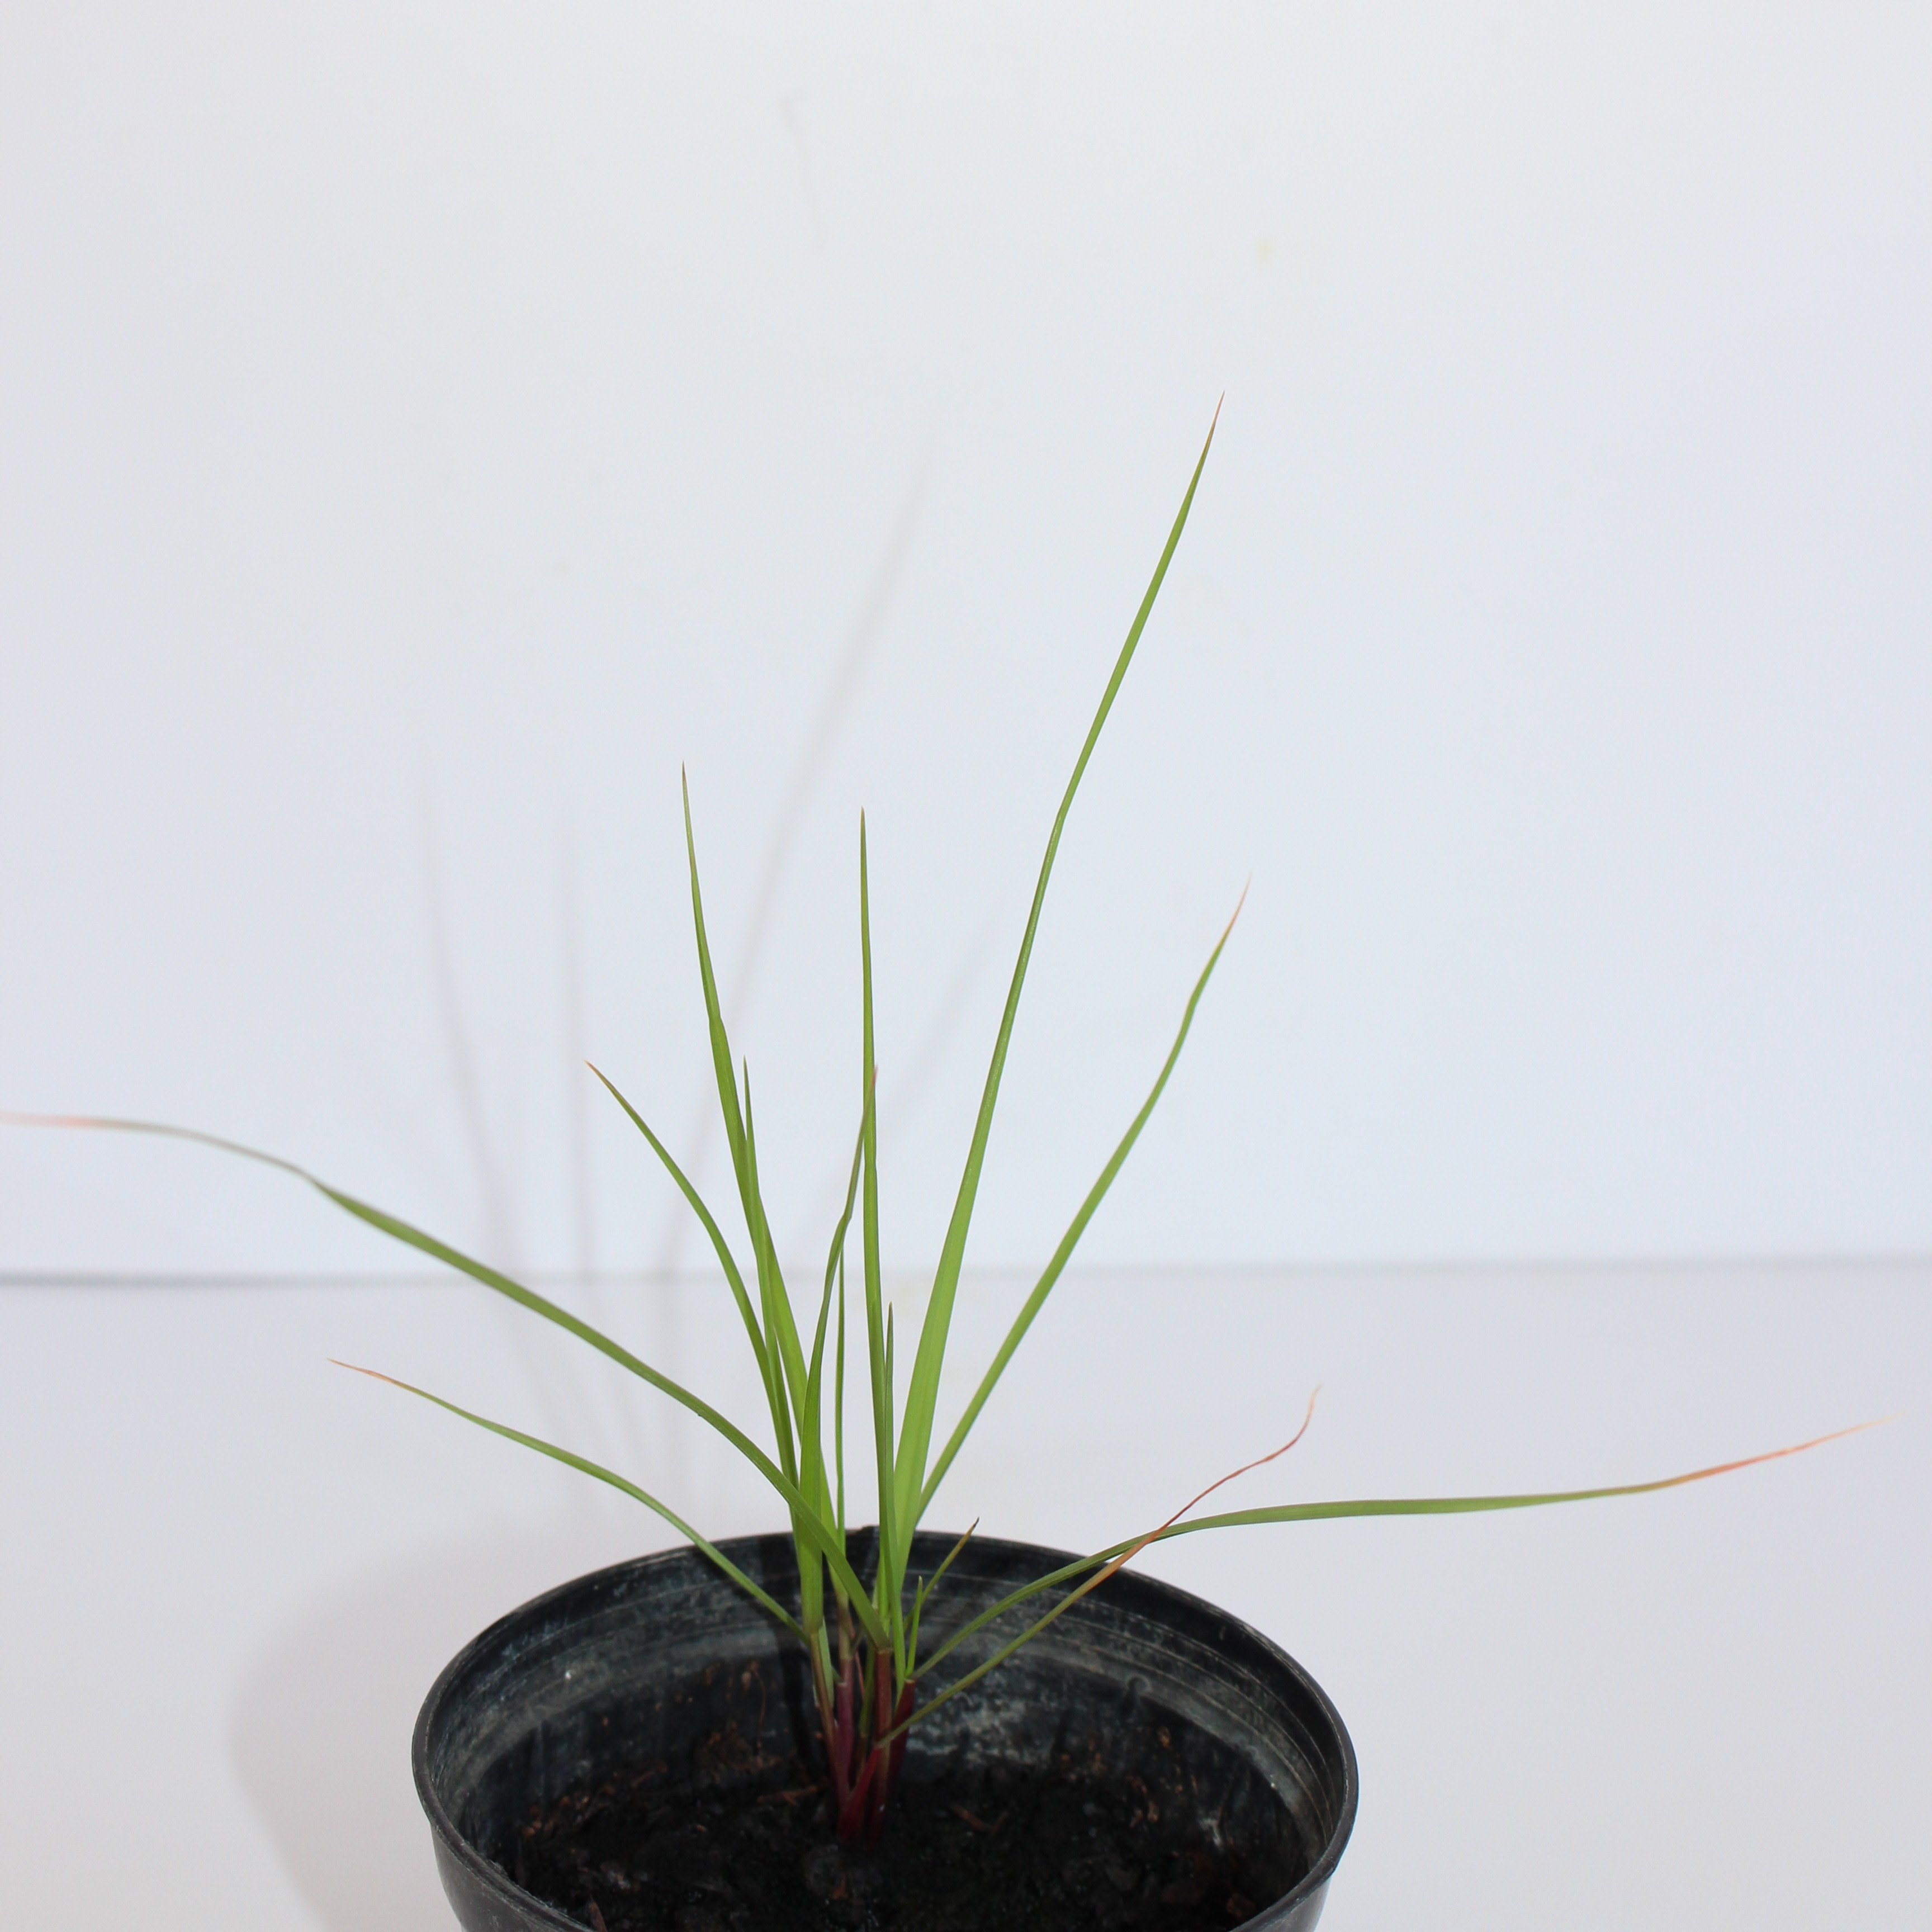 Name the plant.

Lolium multiflorum
